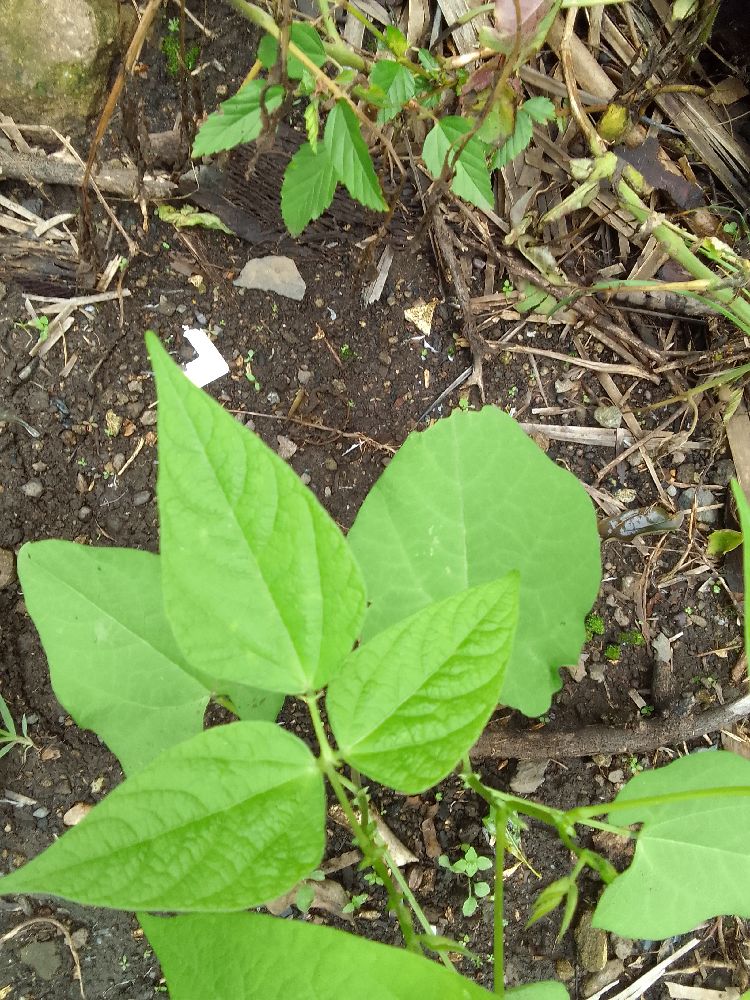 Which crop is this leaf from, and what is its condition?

common bean, healthy
